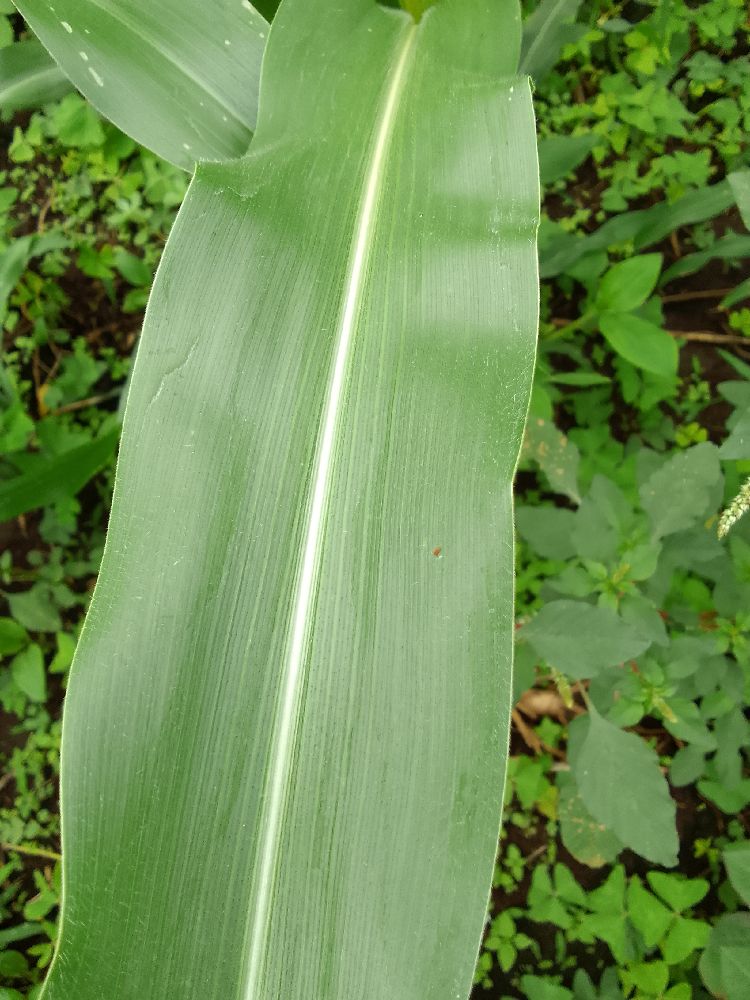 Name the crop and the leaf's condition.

maize, healthy
